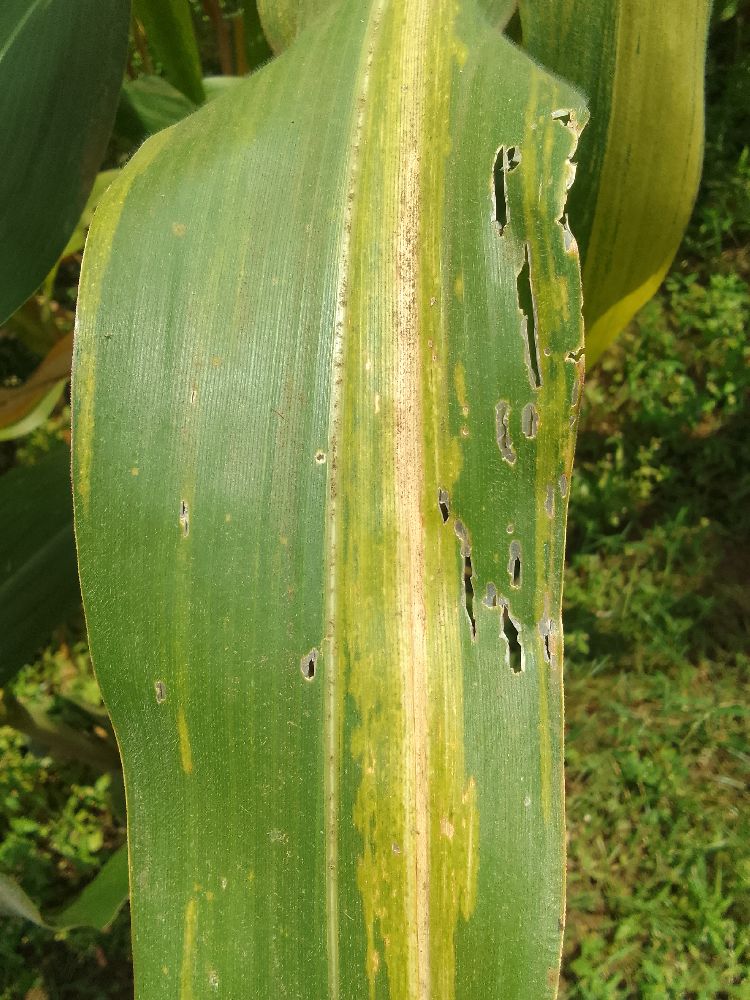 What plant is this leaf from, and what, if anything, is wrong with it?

maize, maize lethal necrosis
